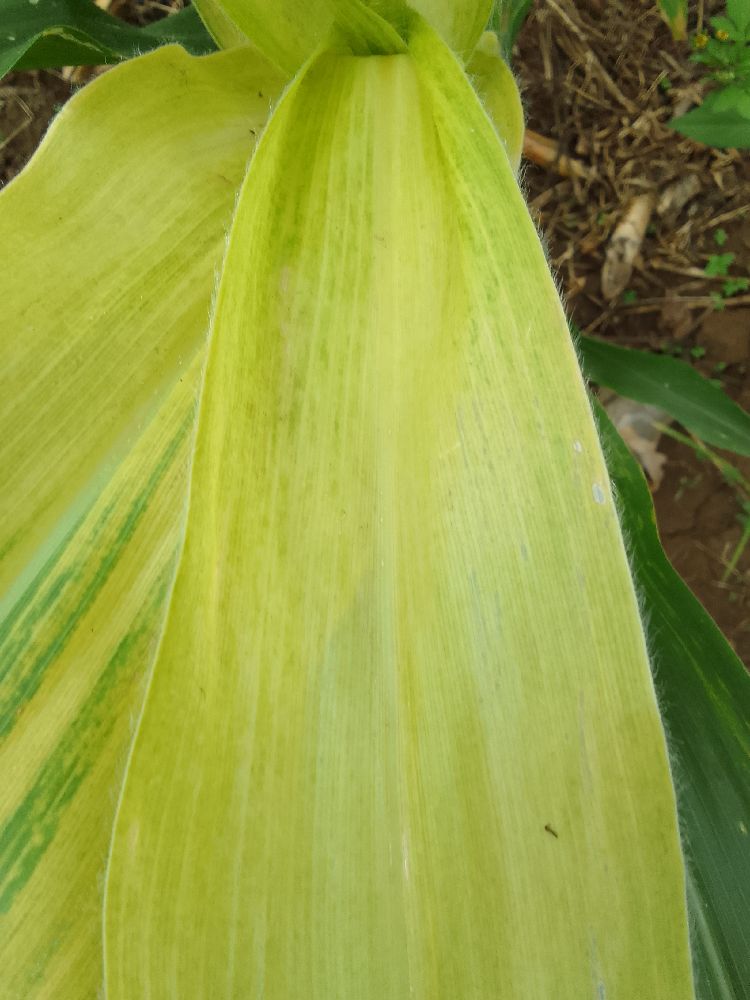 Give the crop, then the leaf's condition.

maize, maize lethal necrosis
